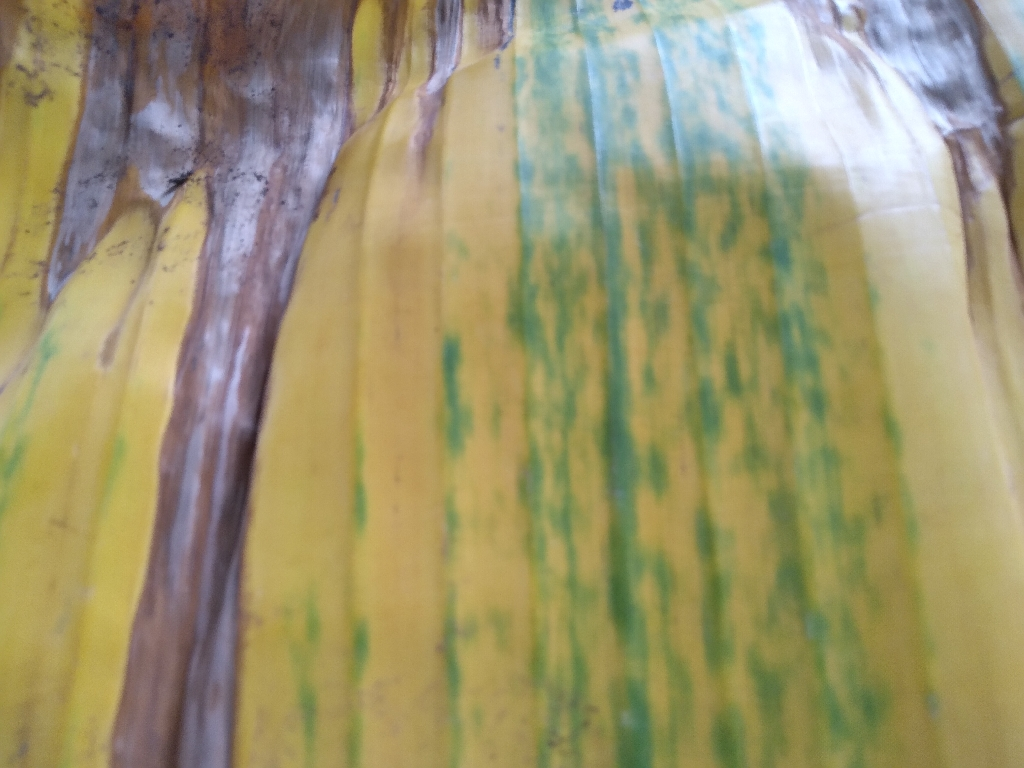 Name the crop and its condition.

banana, fusarium wilt race 1
